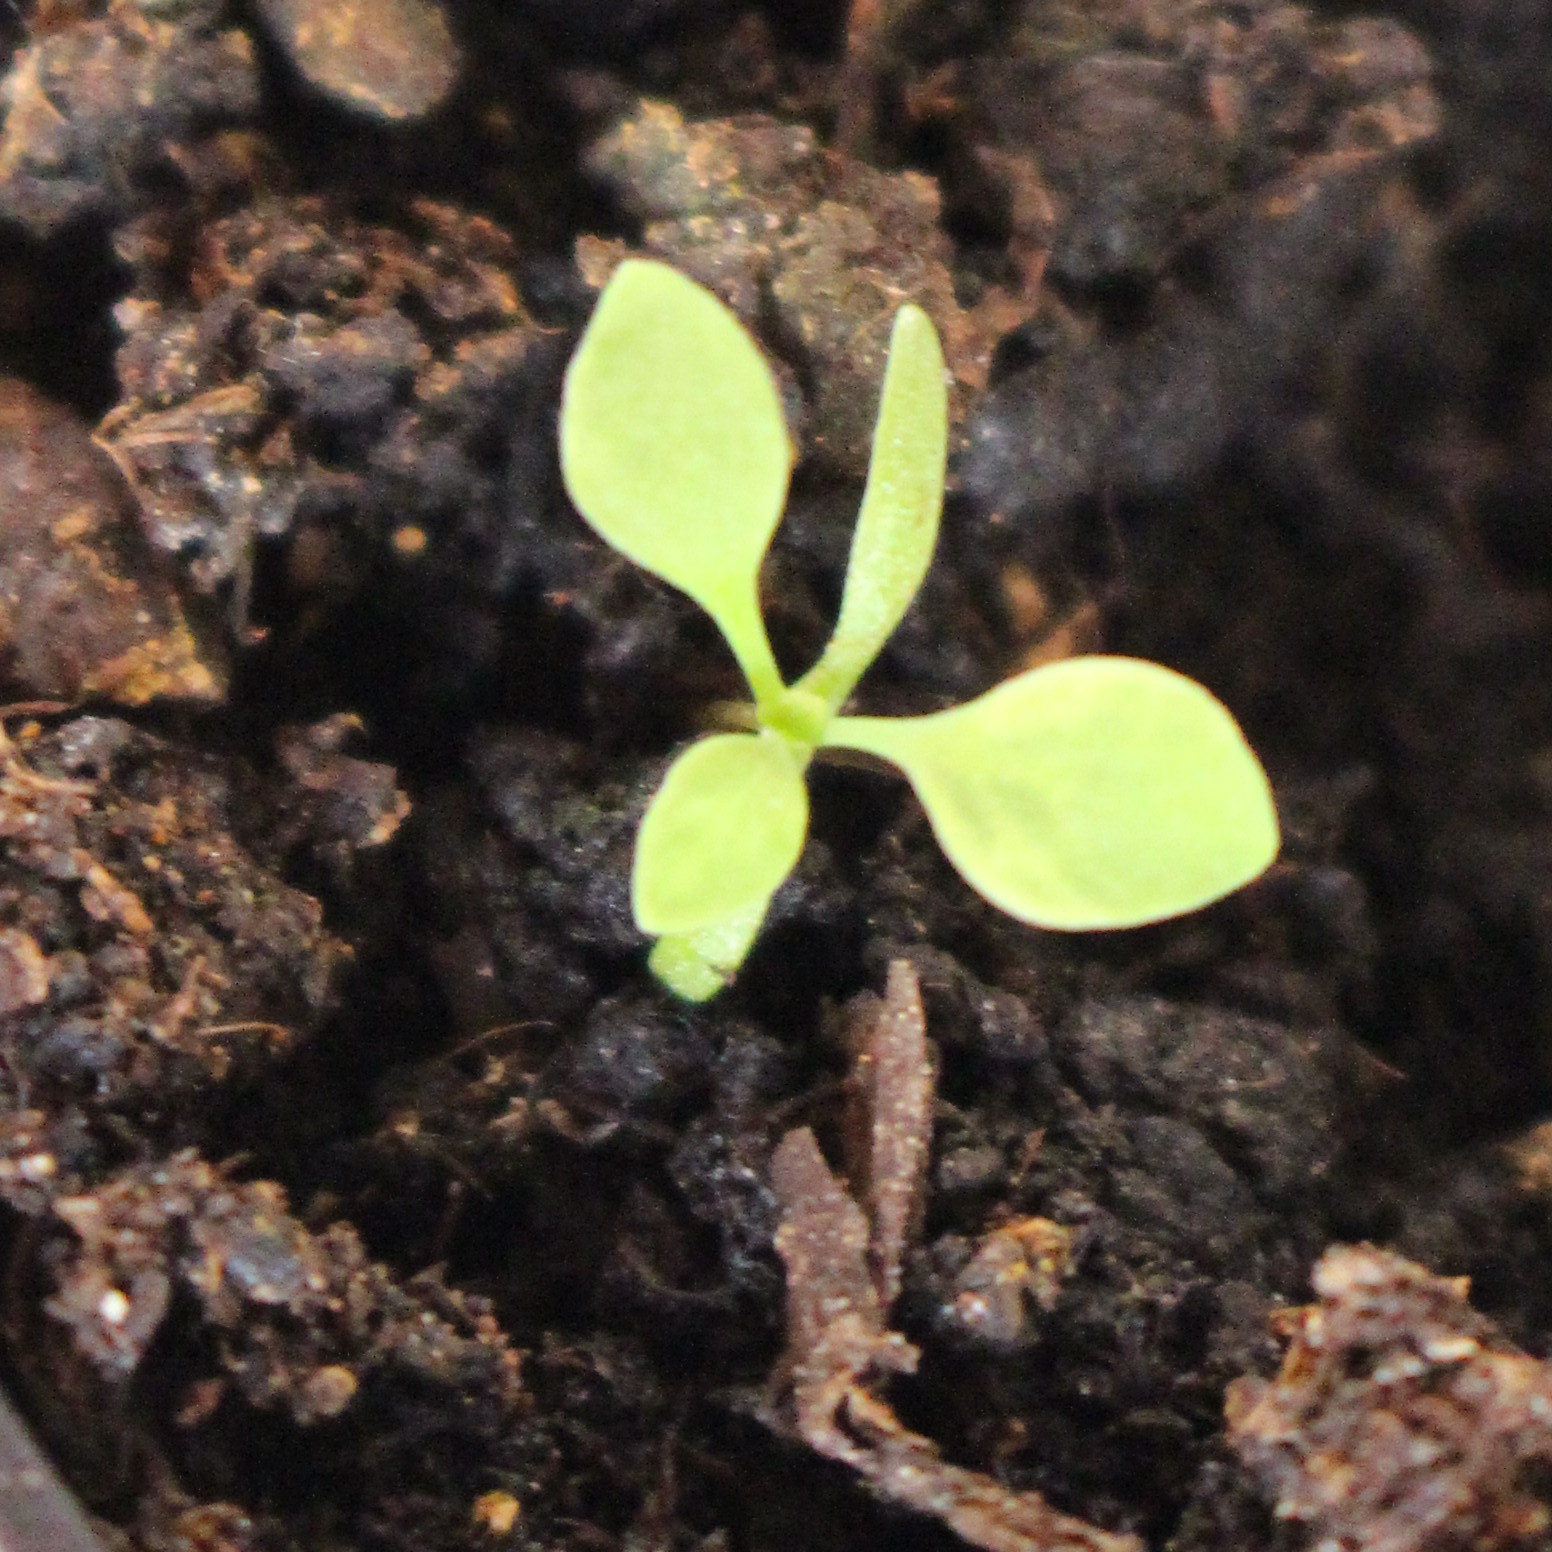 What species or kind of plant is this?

Papaver rhoeas
